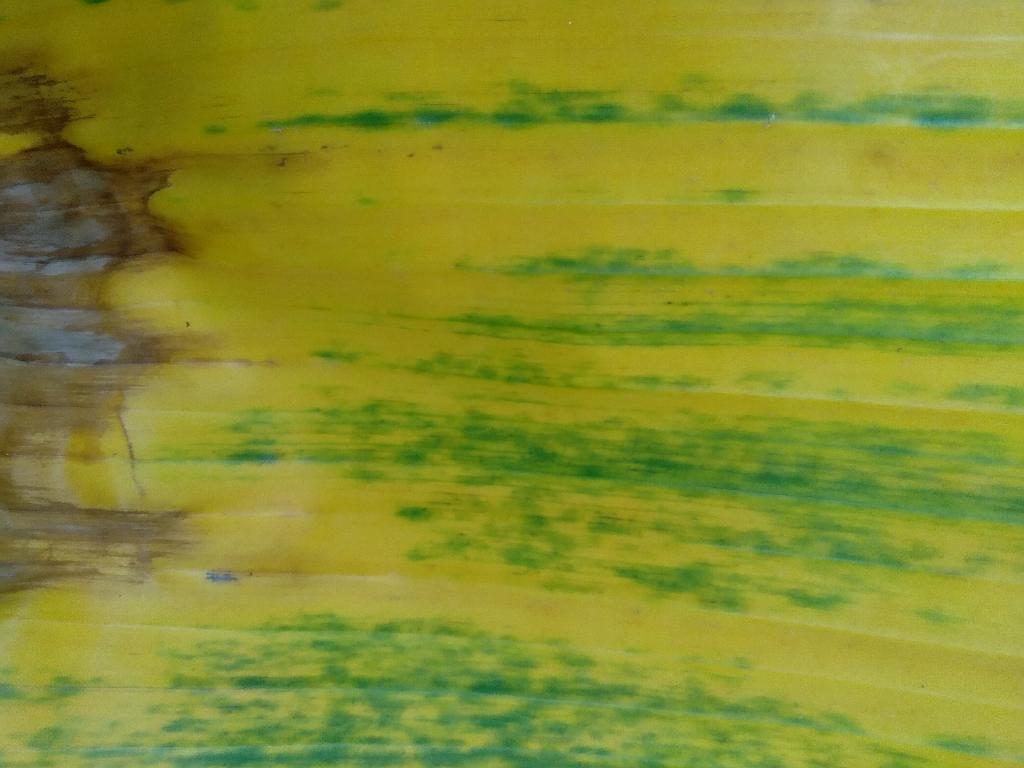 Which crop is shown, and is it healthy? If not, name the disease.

banana, fusarium wilt race 1
